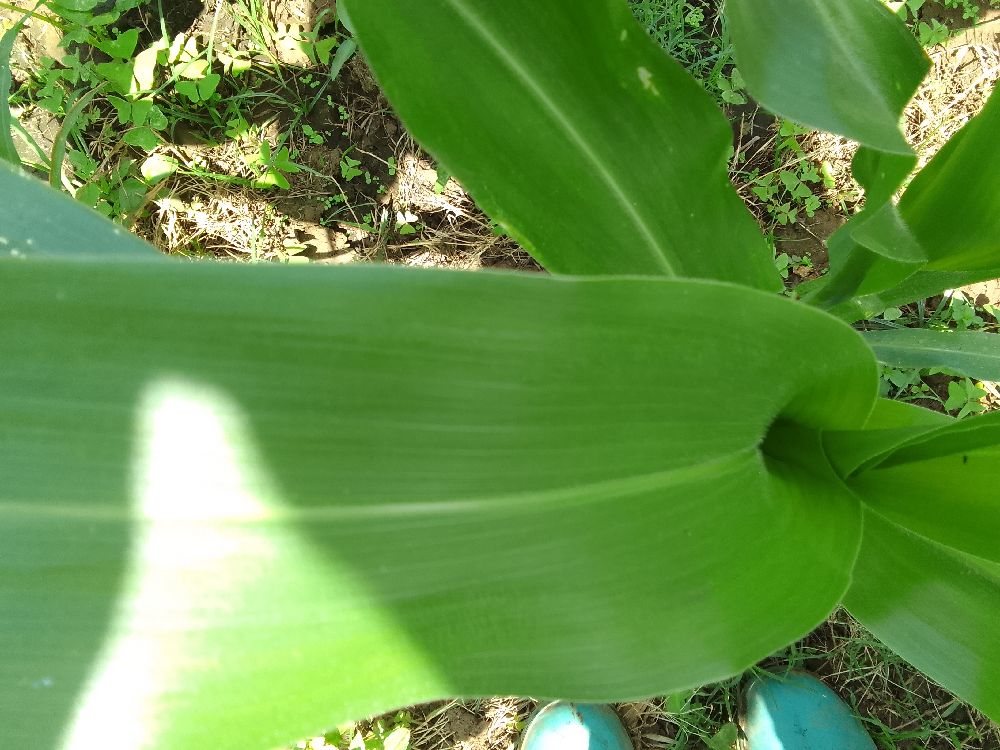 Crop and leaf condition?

maize, healthy
